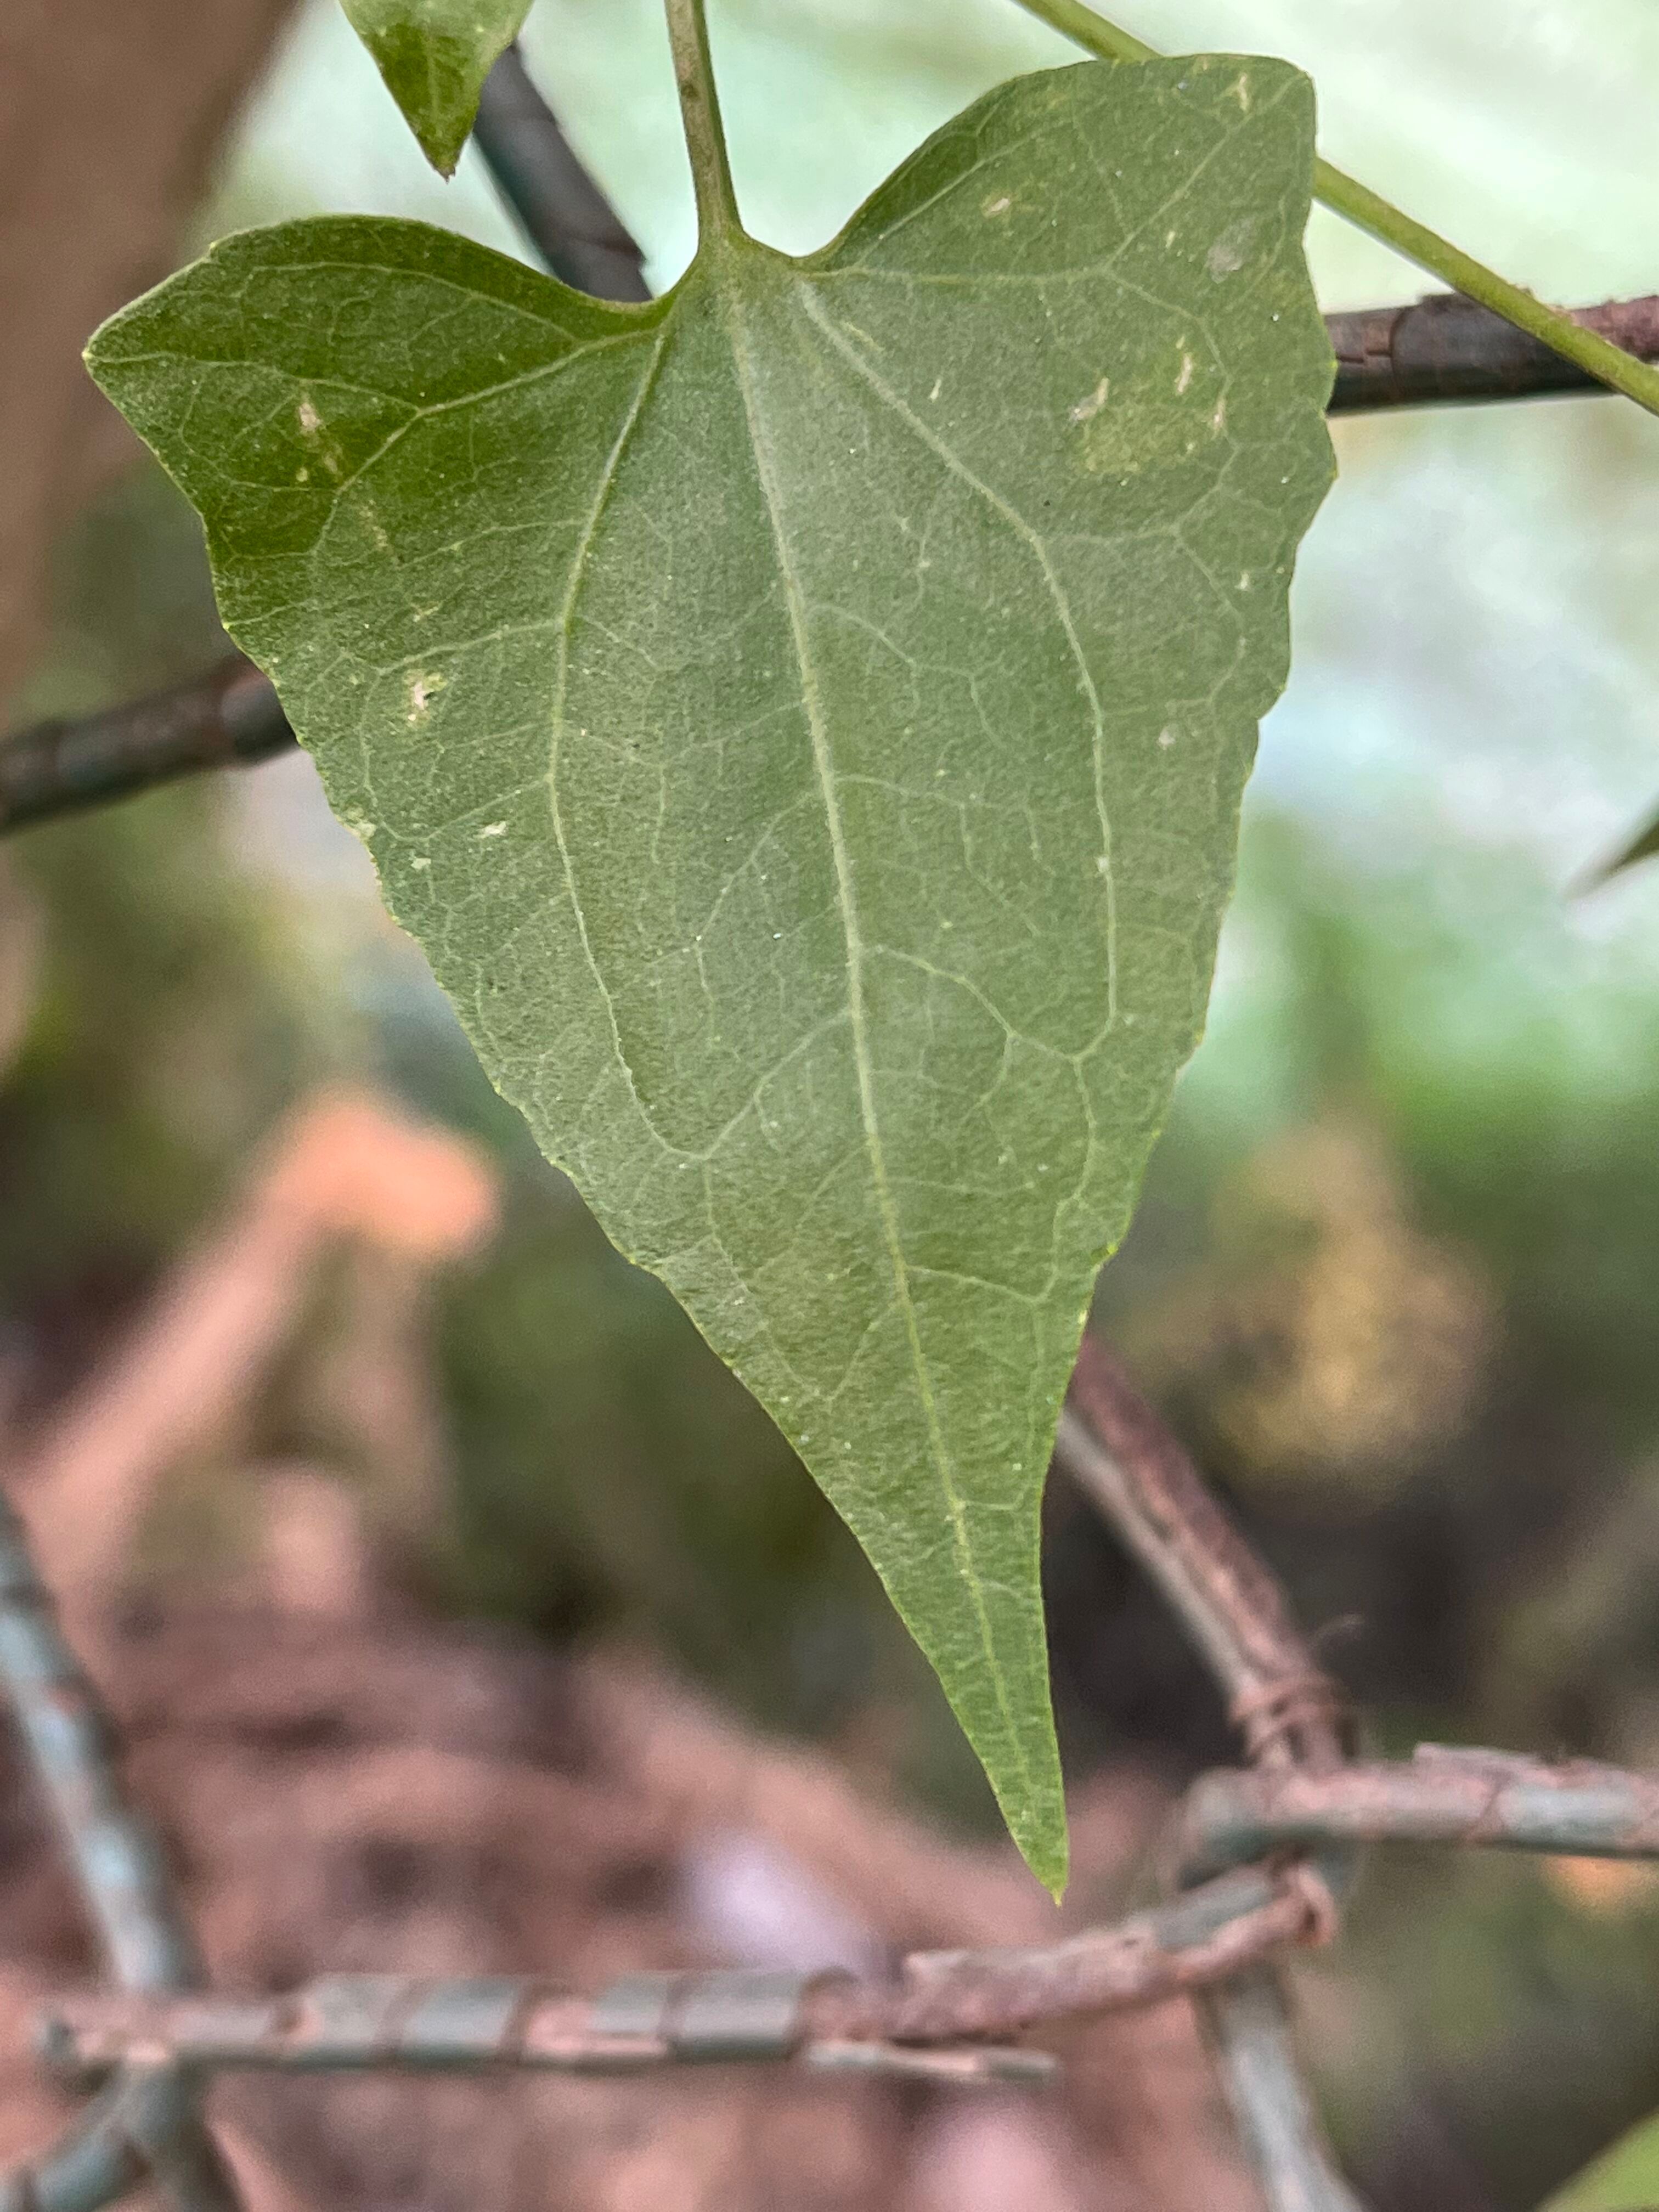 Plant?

bitter vine
